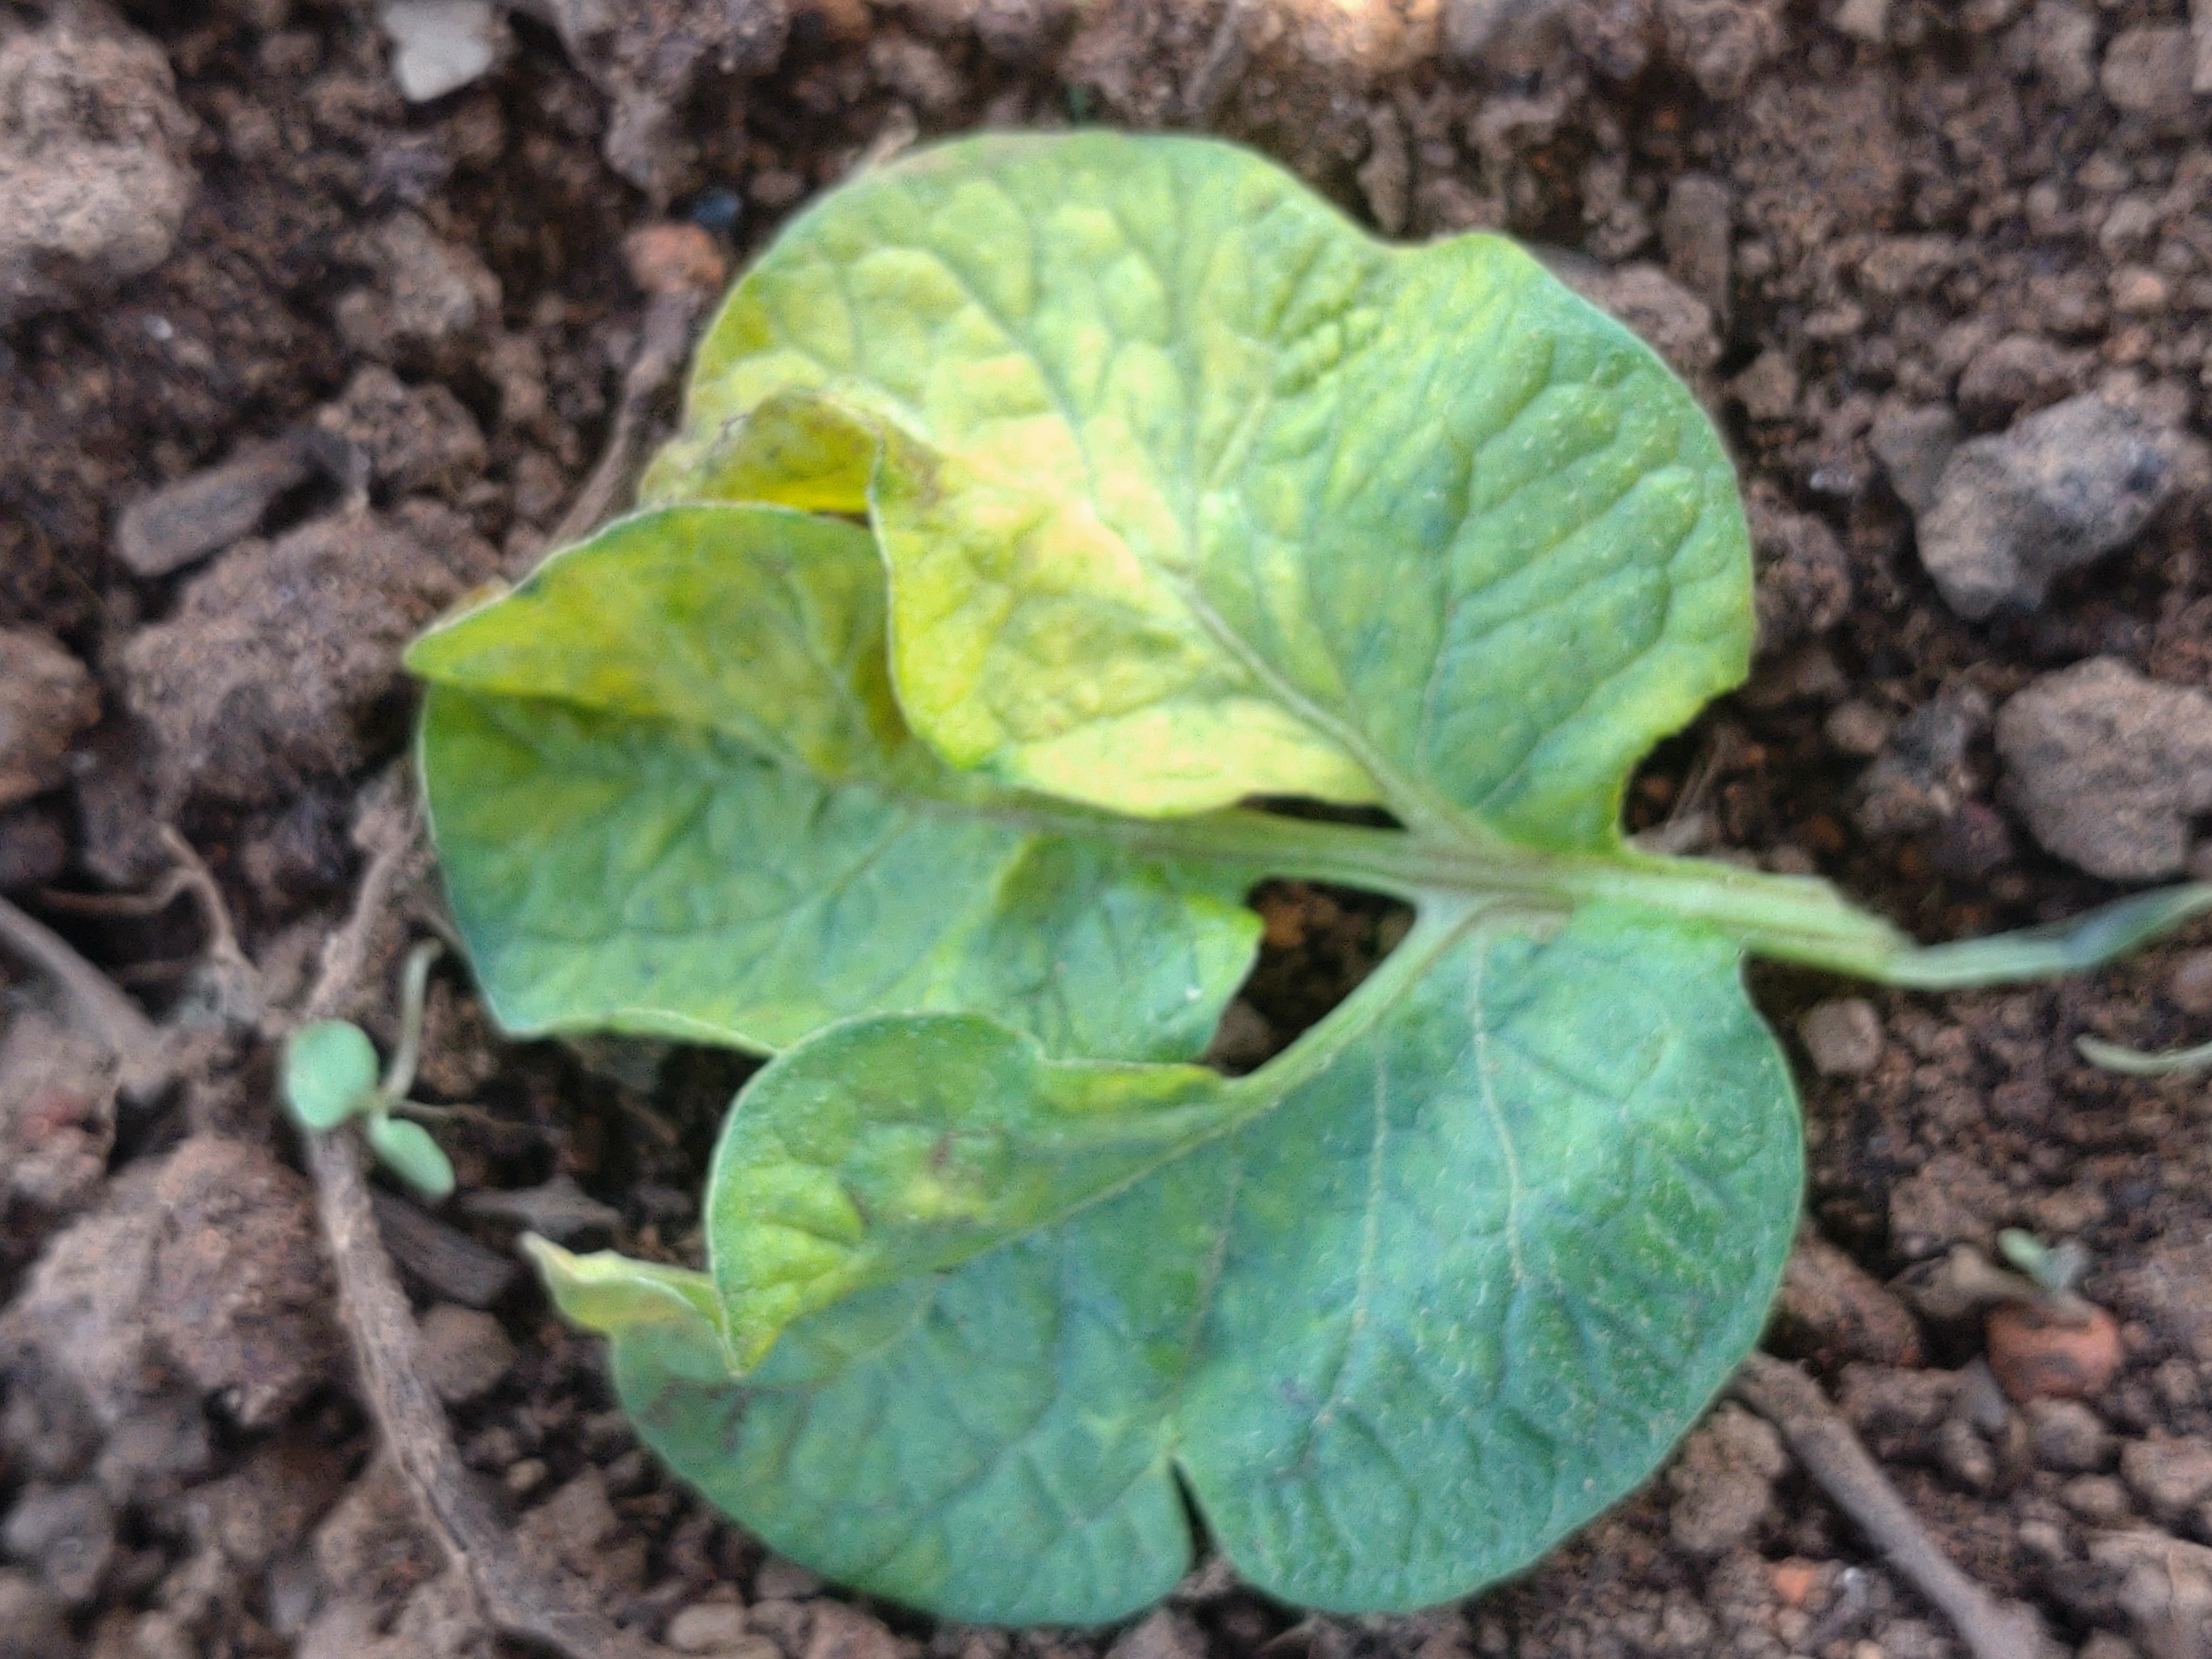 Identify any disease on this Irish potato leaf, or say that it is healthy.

late blight
